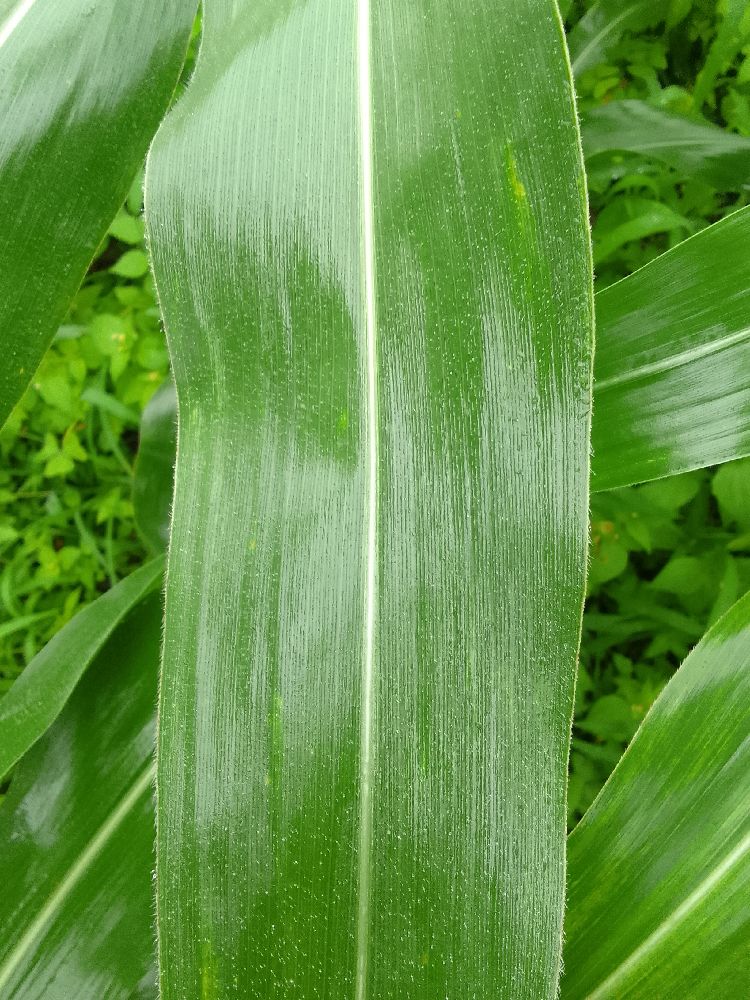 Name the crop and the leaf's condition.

maize, healthy
